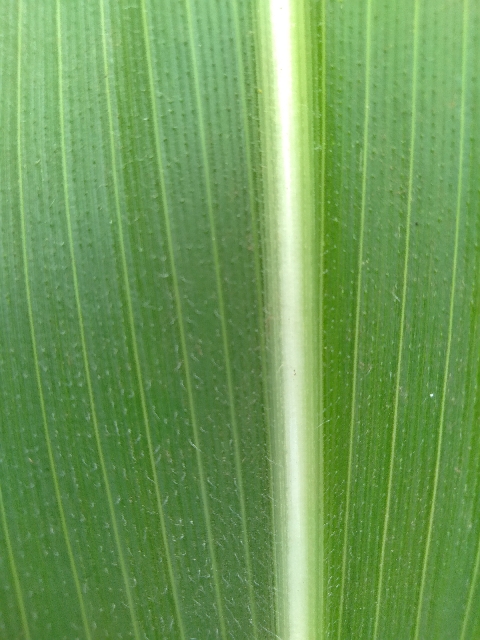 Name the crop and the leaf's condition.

maize, healthy
